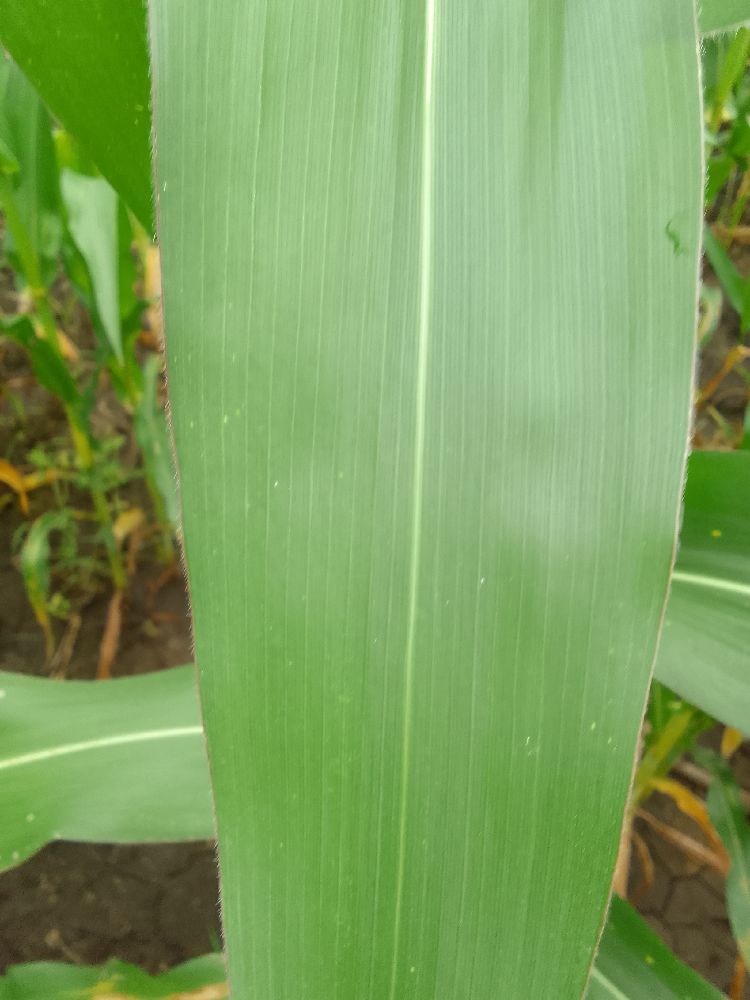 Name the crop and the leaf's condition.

maize, healthy
